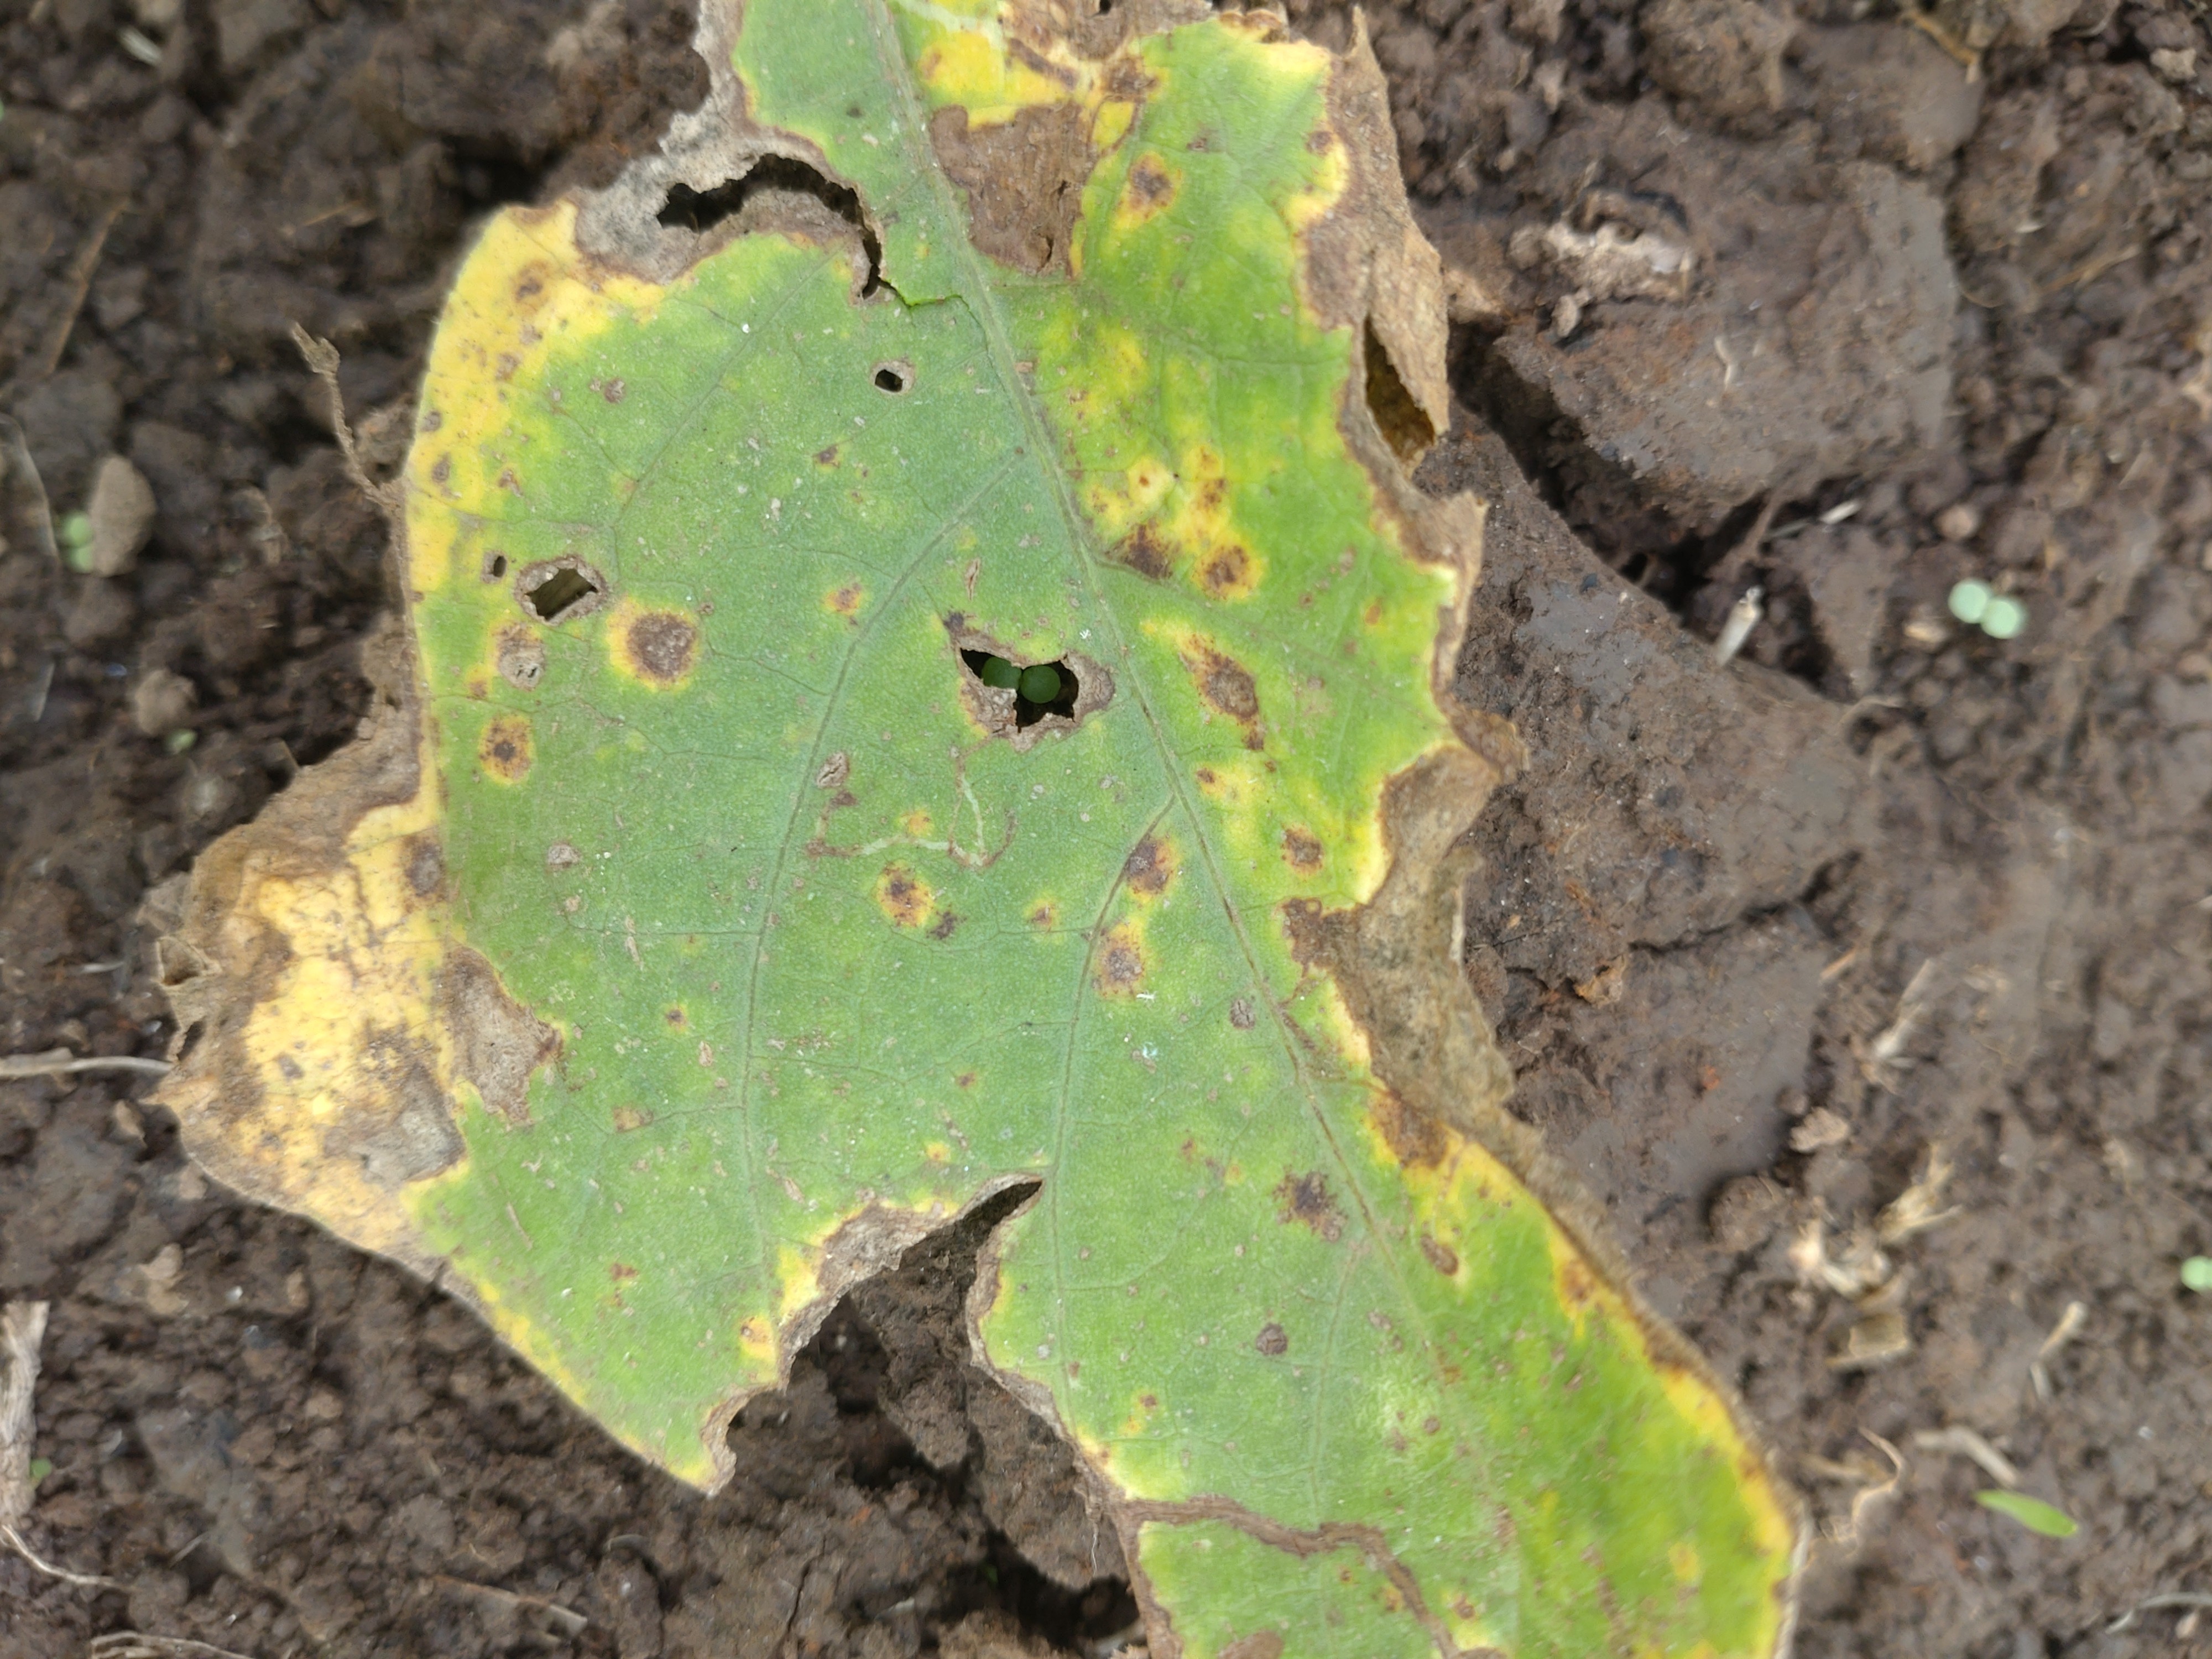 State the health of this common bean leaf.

rust
